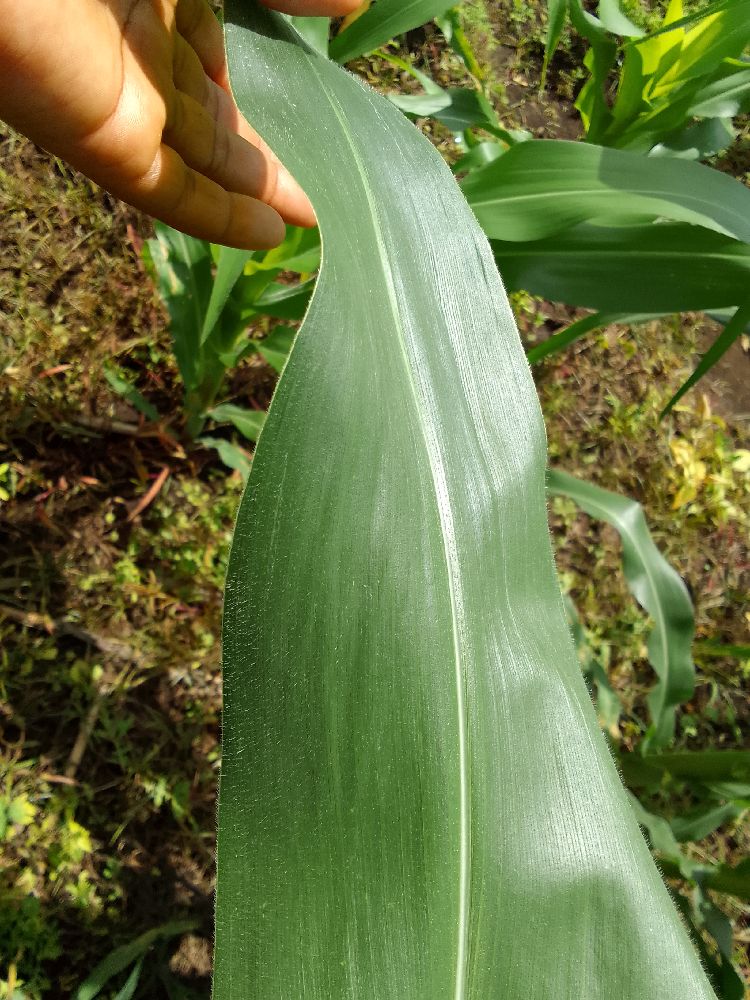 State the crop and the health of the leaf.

maize, healthy
